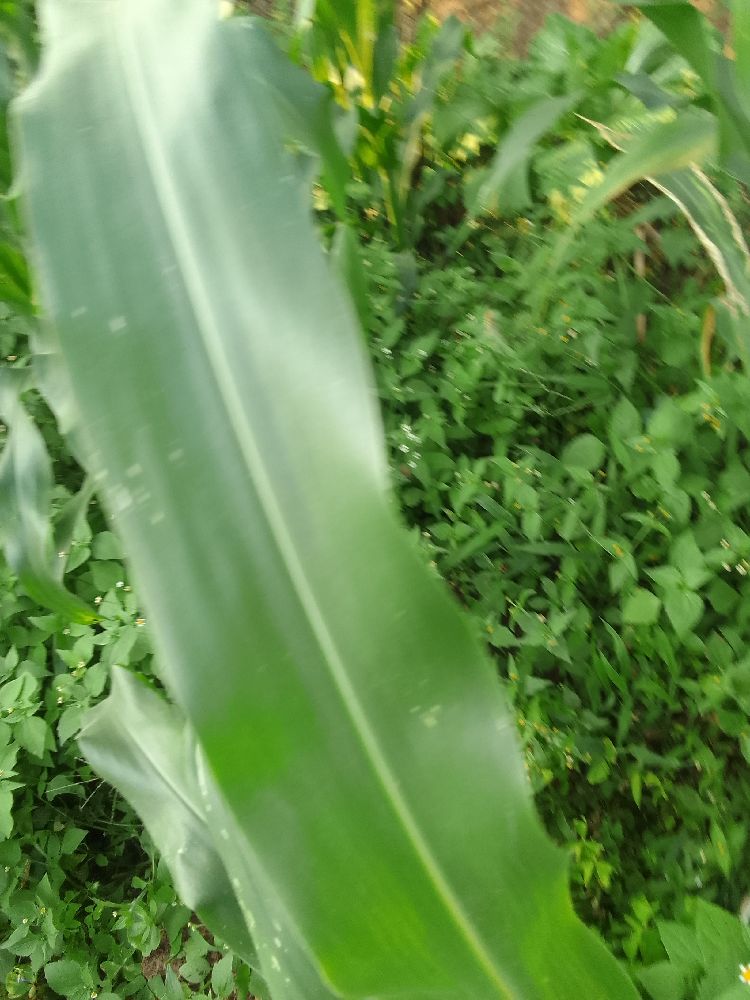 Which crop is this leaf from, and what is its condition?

maize, healthy
